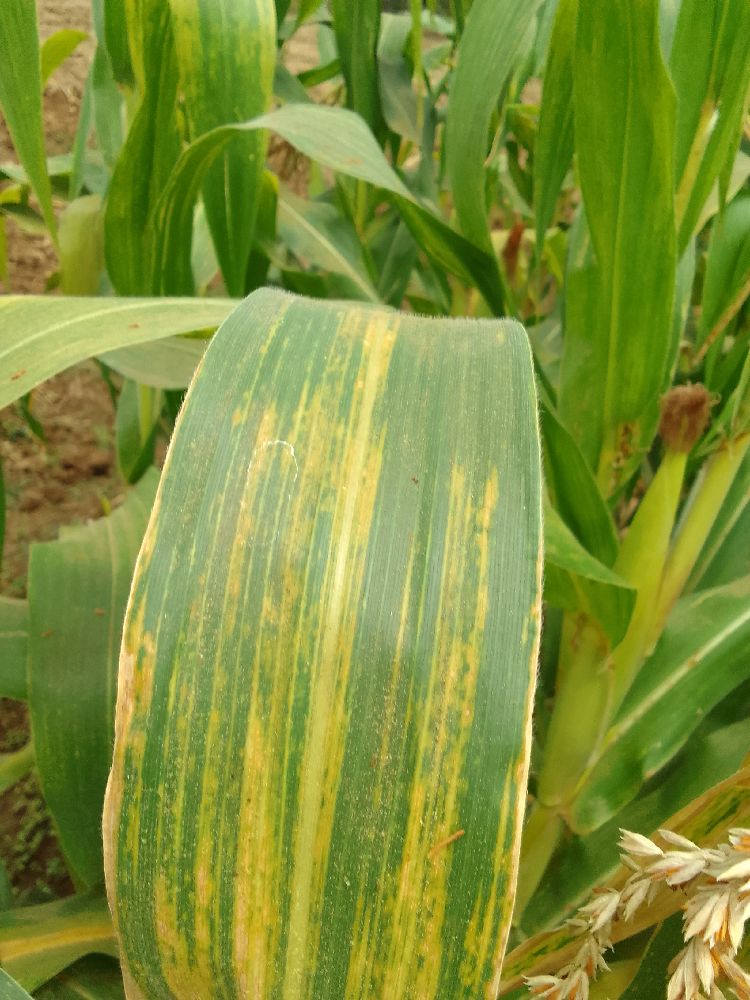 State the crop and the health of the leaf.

maize, maize lethal necrosis
